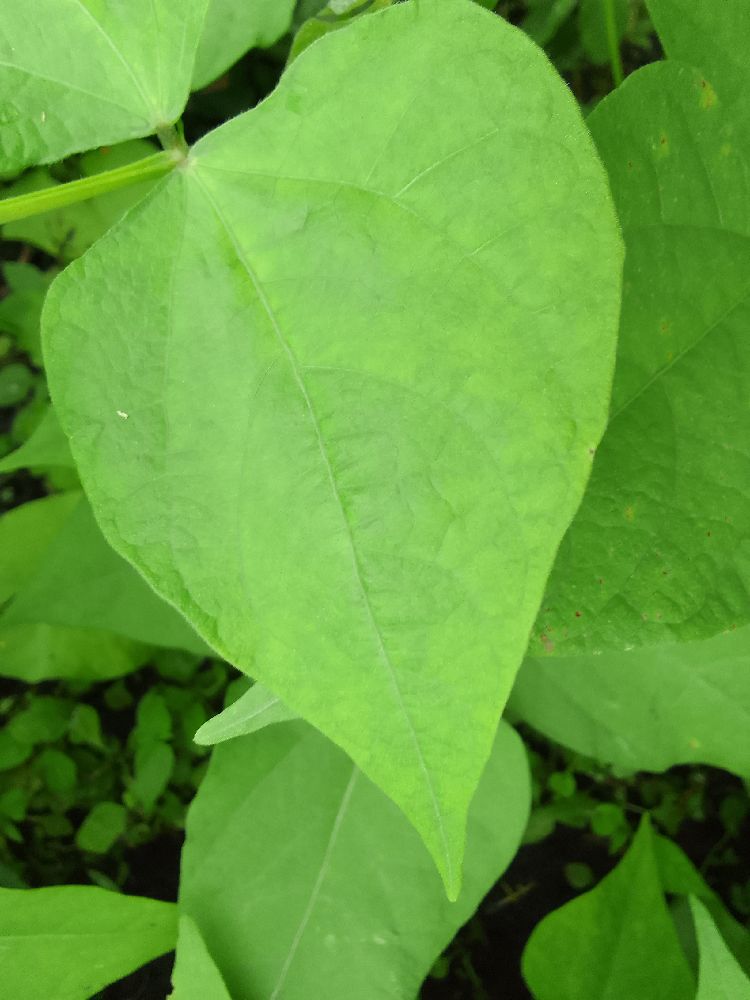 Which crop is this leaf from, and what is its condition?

common bean, healthy
